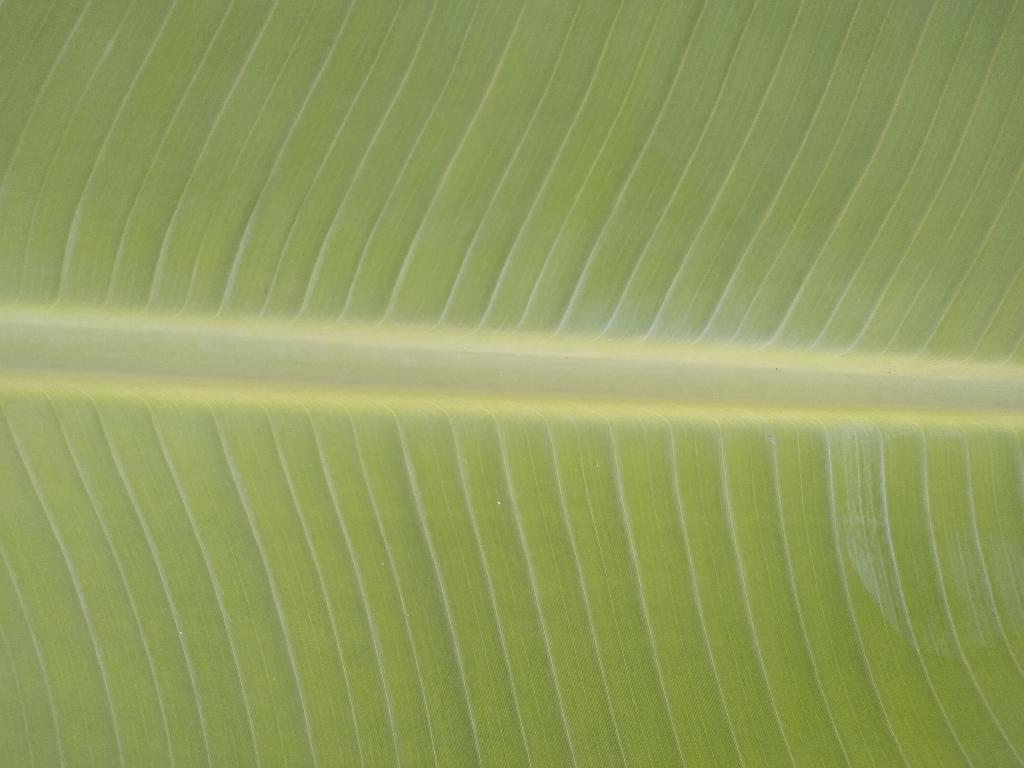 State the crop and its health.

banana, healthy
